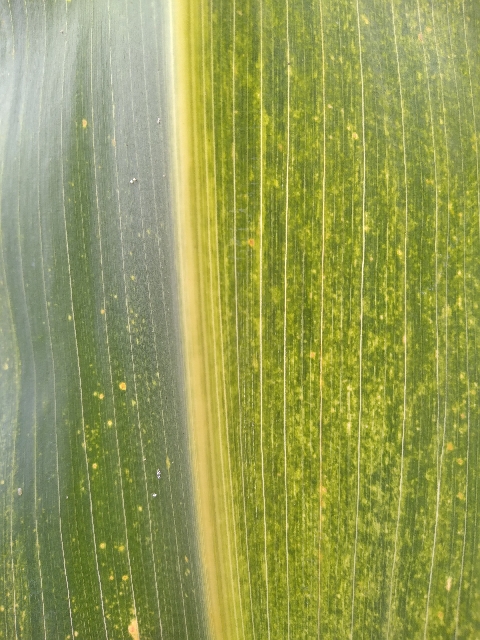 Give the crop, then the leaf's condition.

maize, maize lethal necrosis
